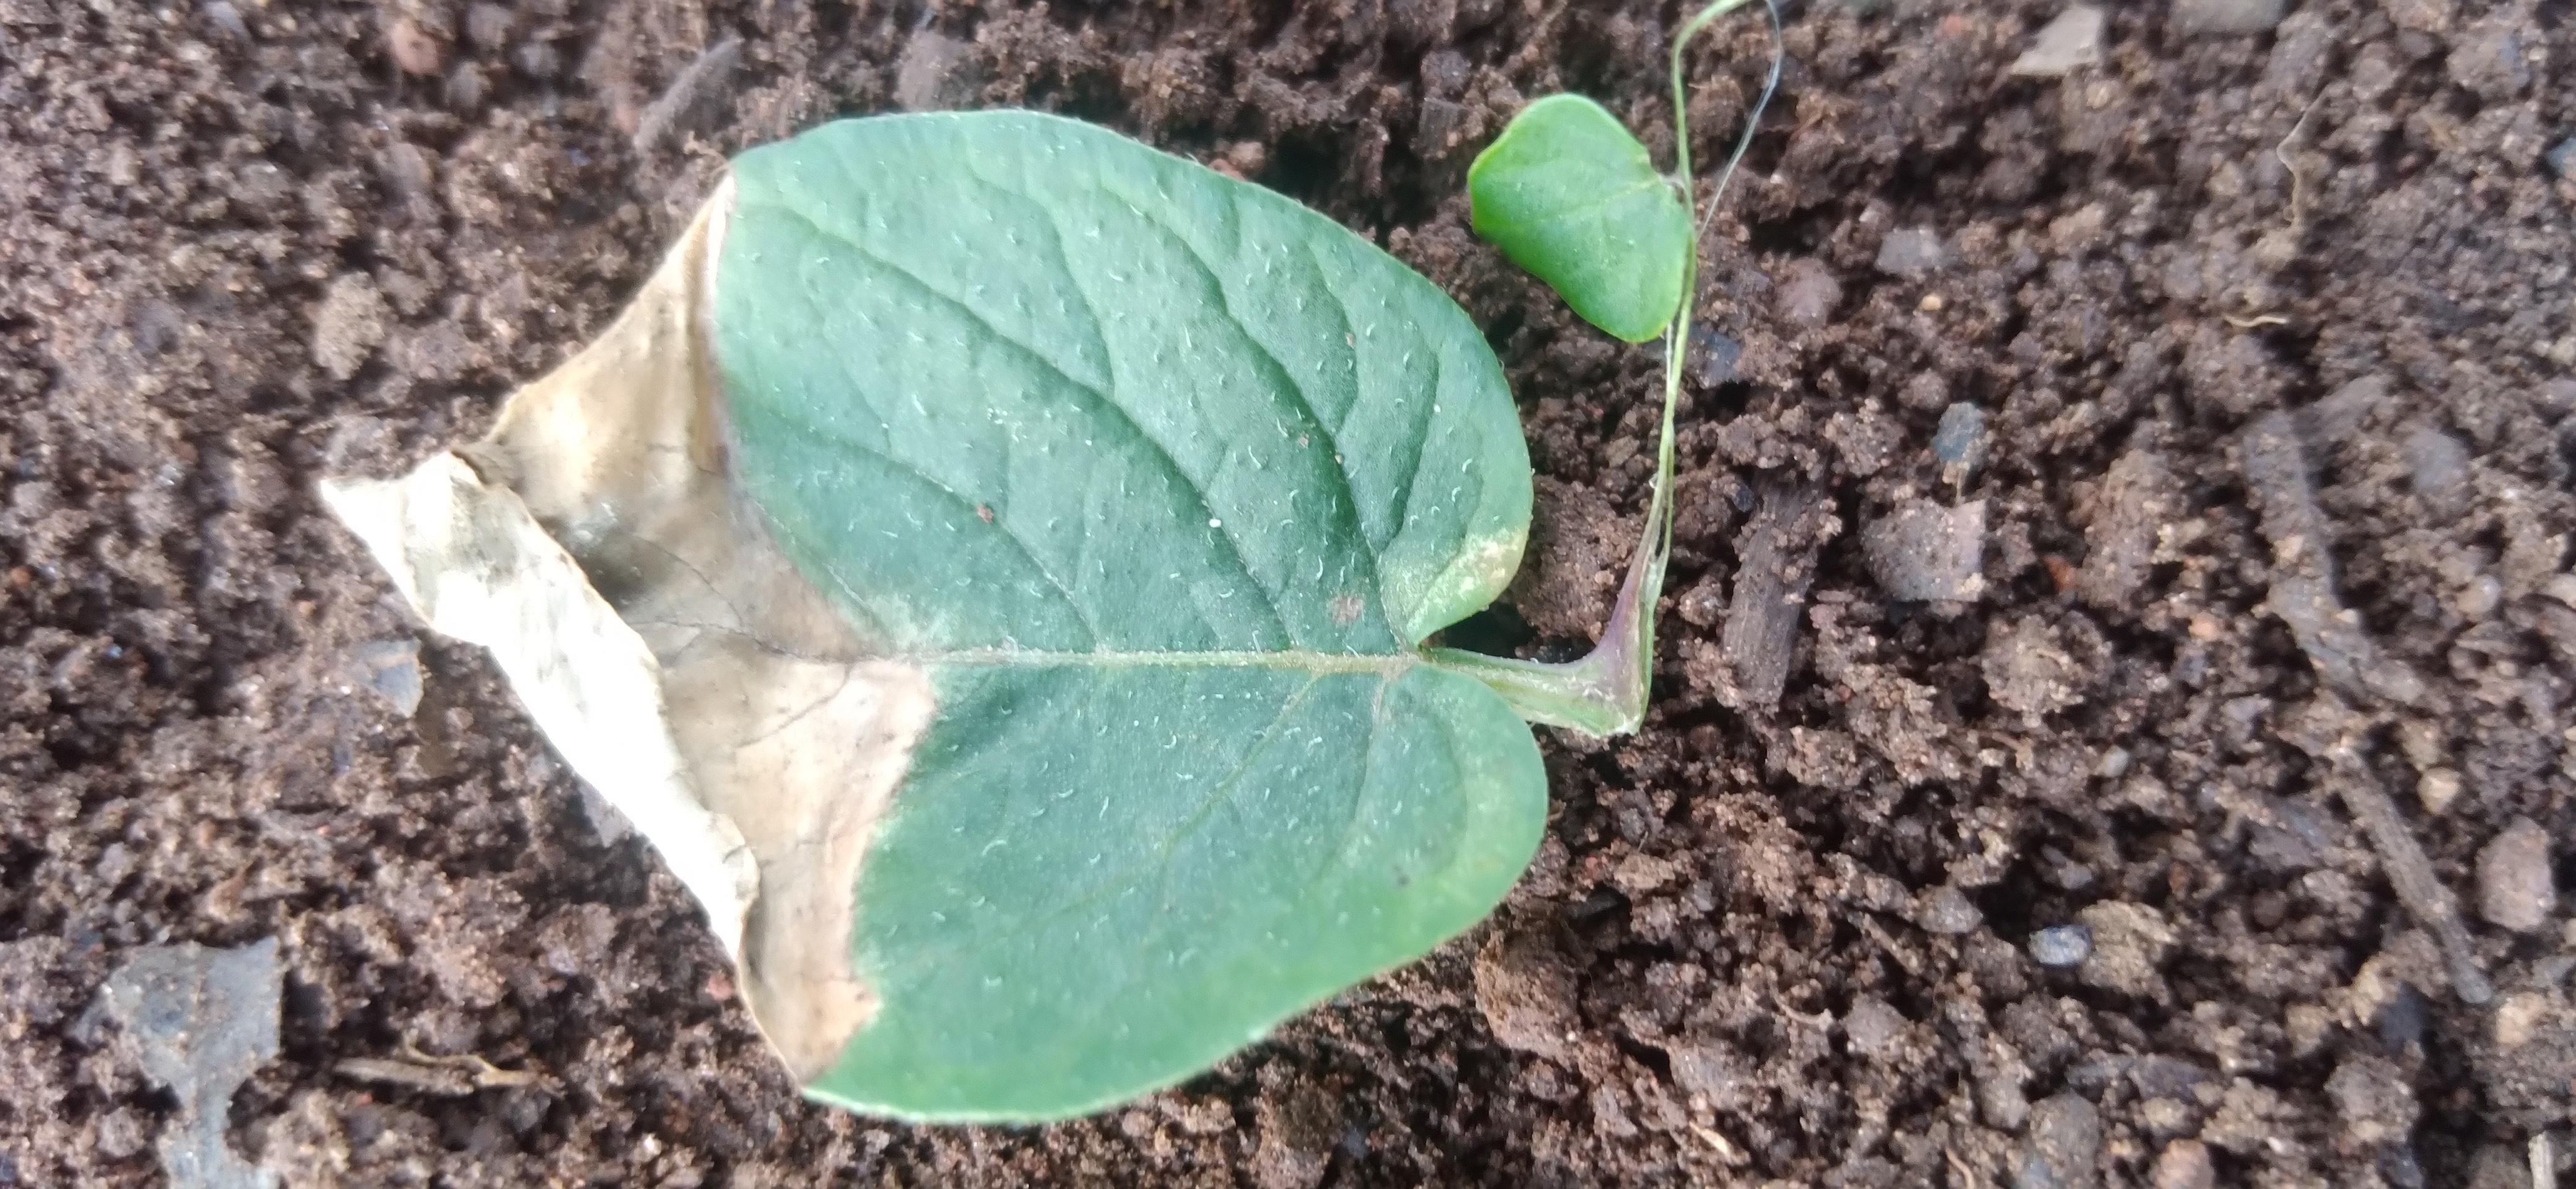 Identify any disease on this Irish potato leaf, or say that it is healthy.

early blight
